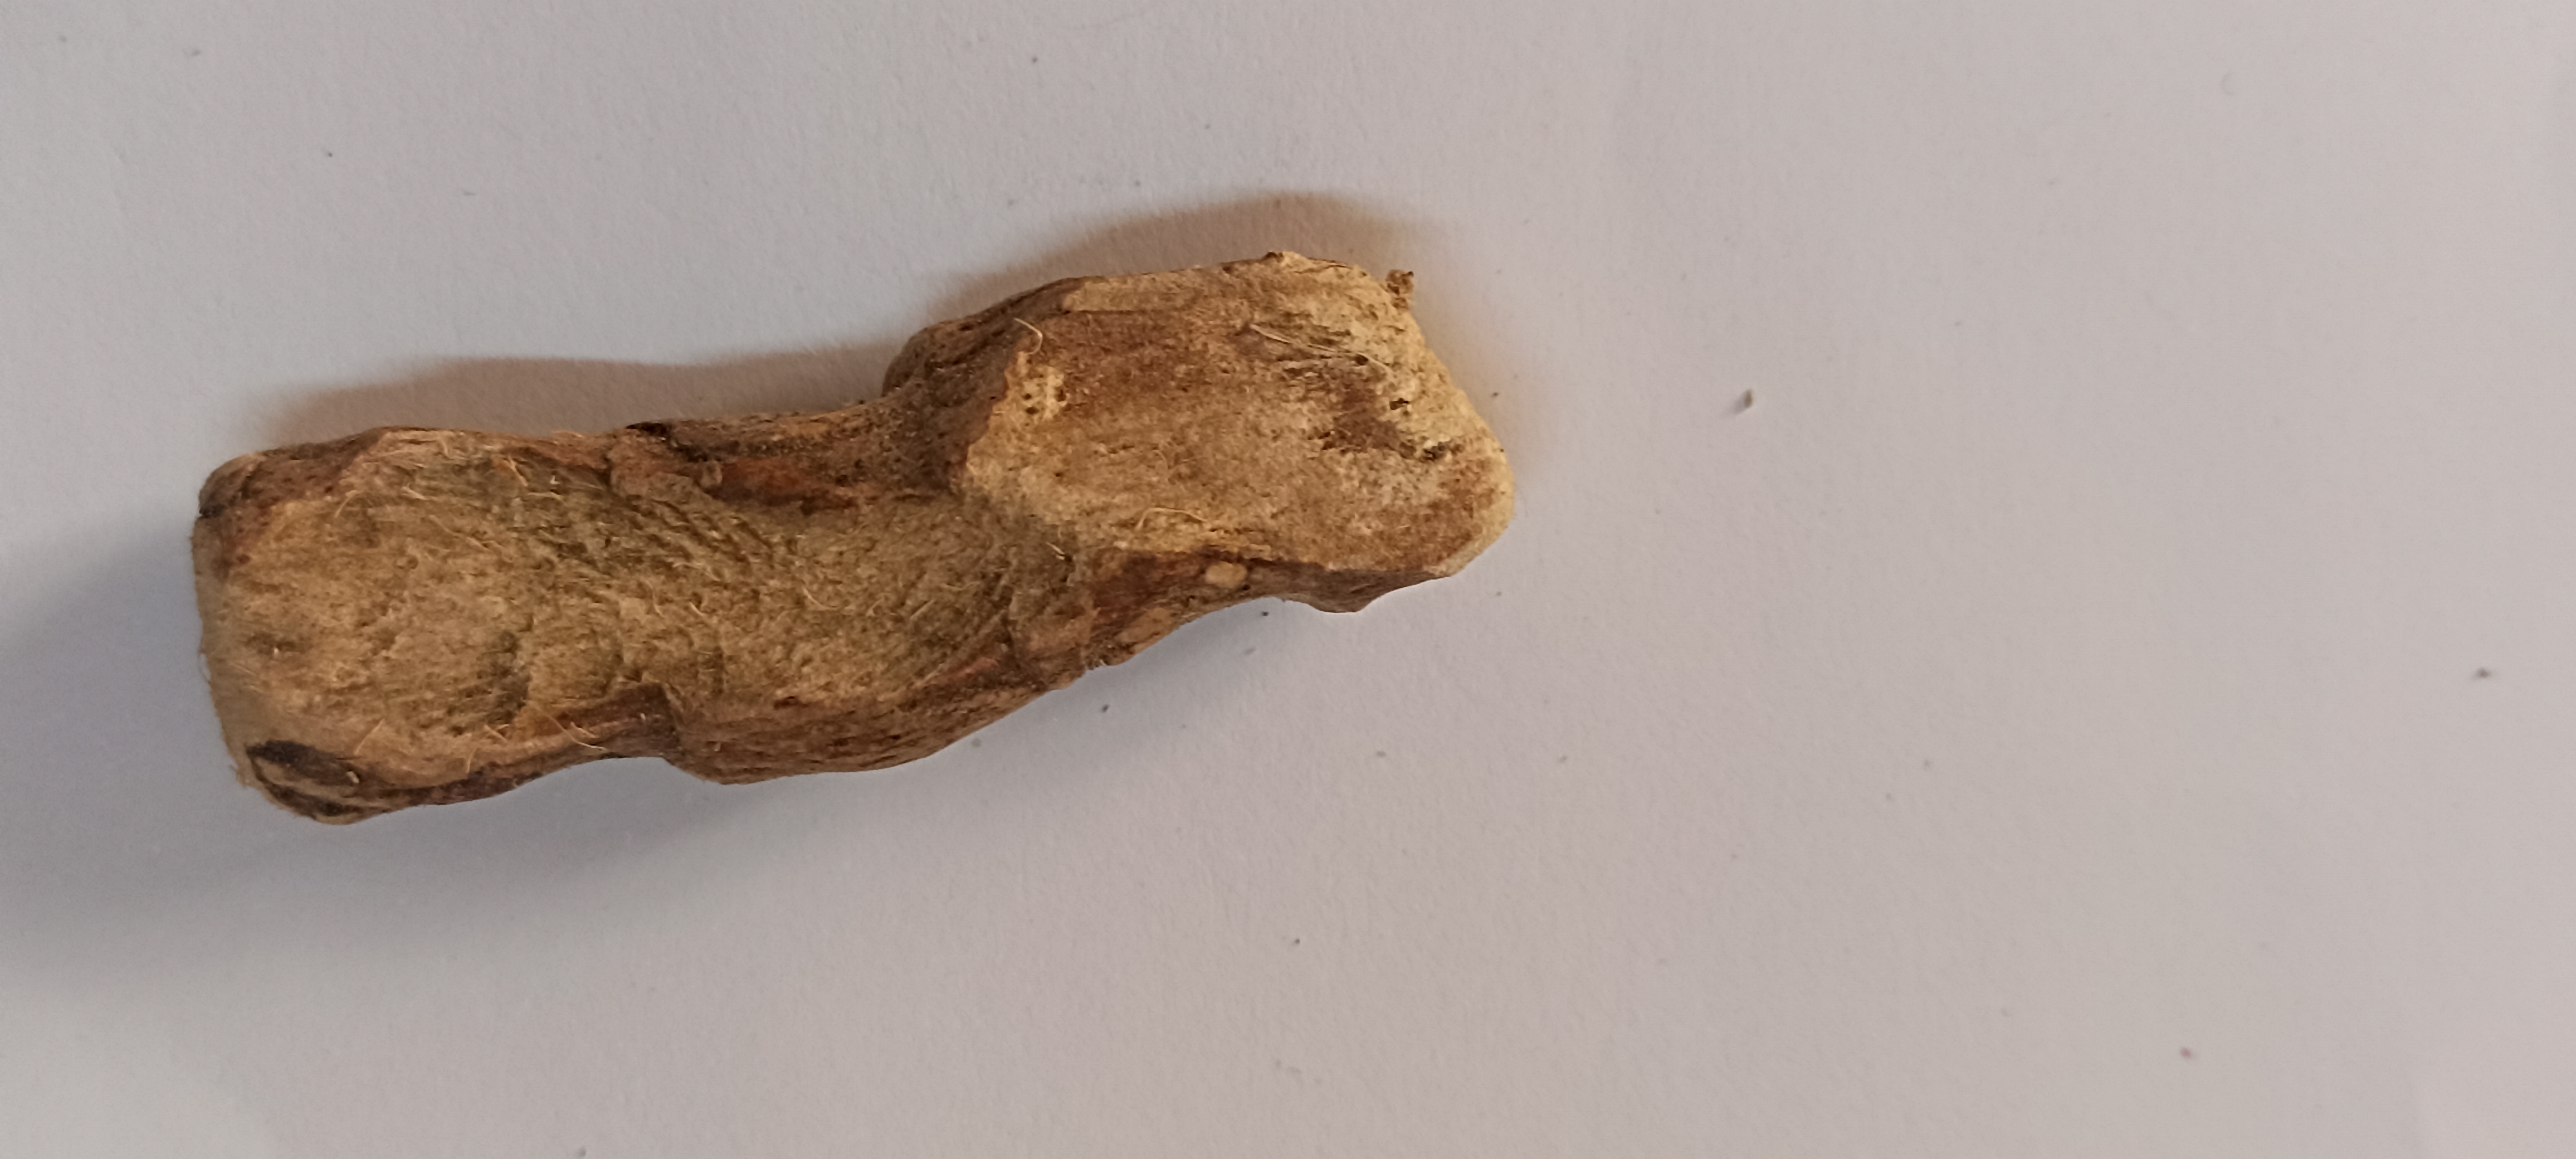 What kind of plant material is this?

vekhand
